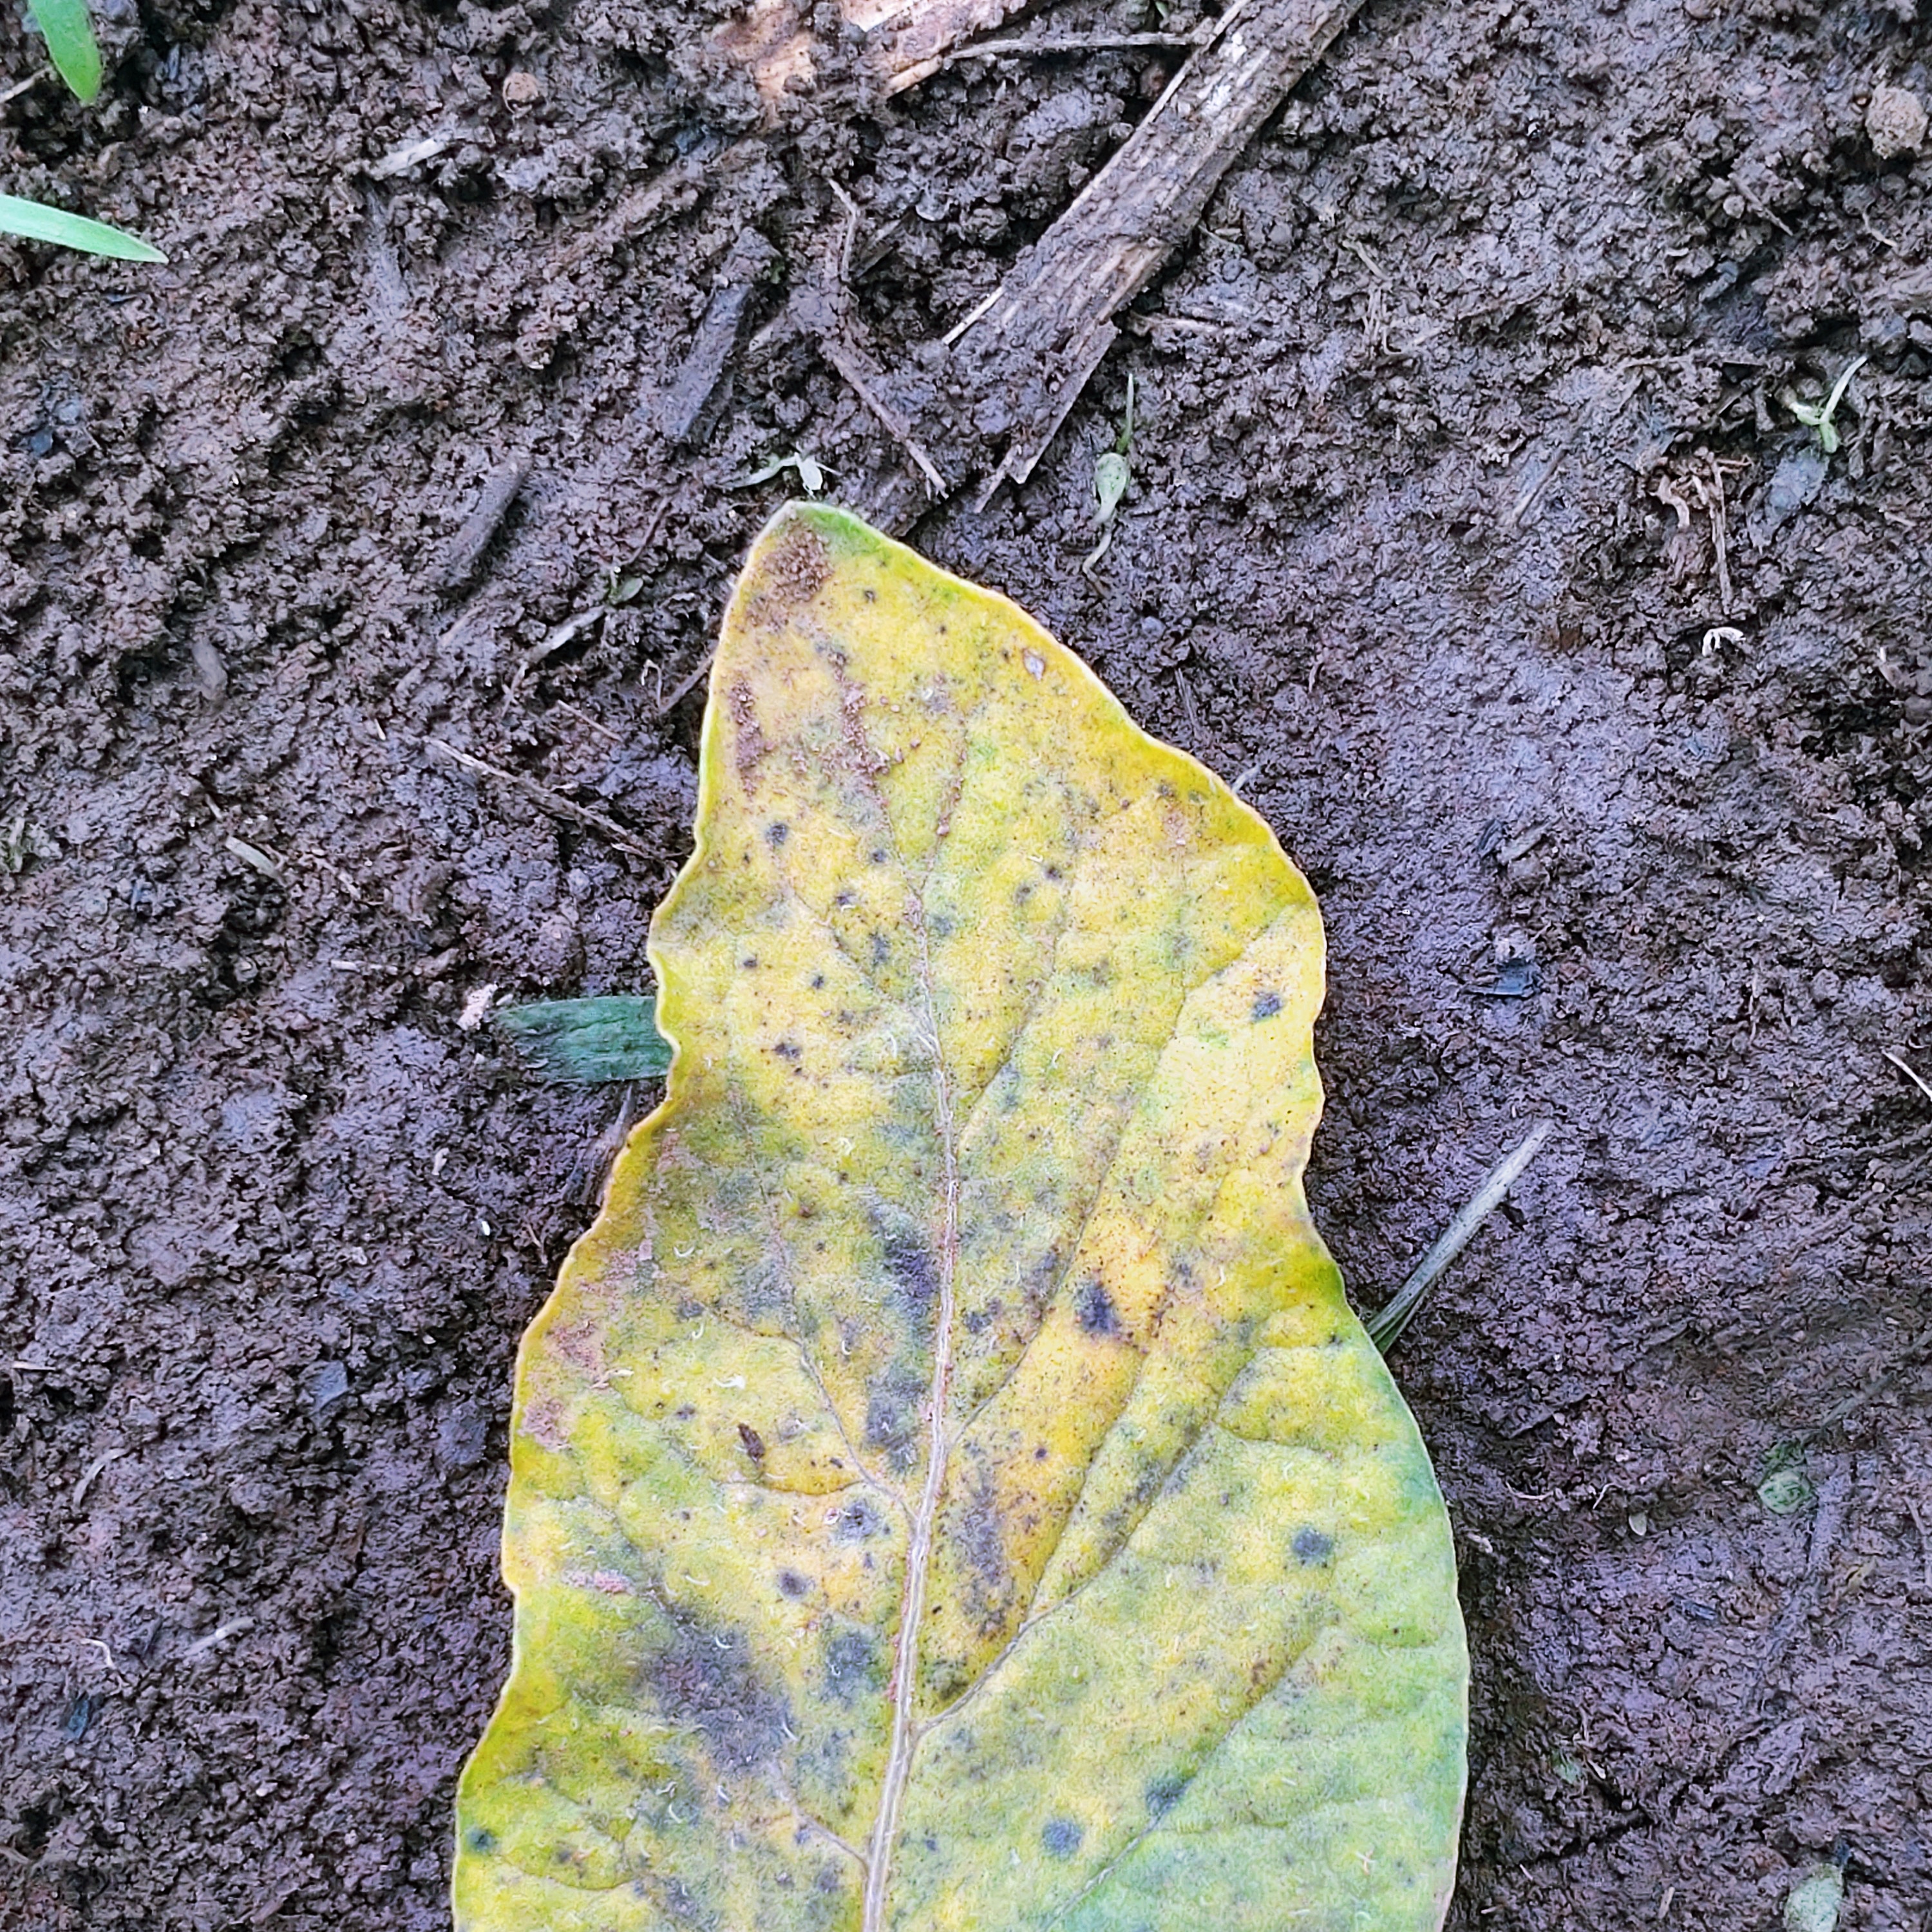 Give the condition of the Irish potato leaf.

late blight
